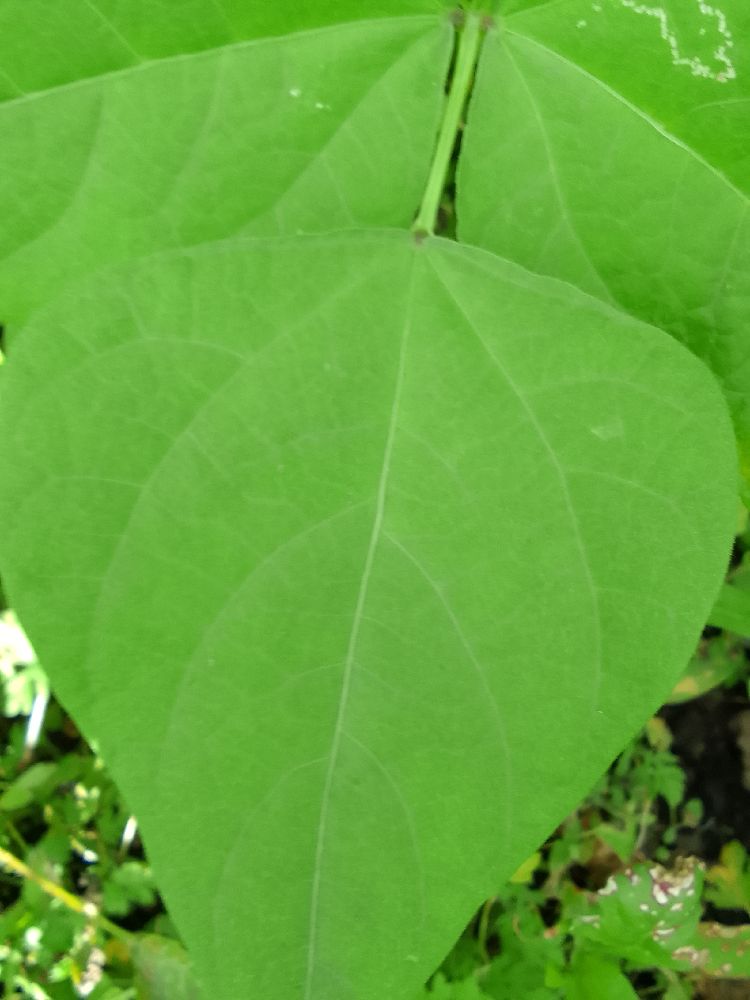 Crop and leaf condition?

common bean, healthy
